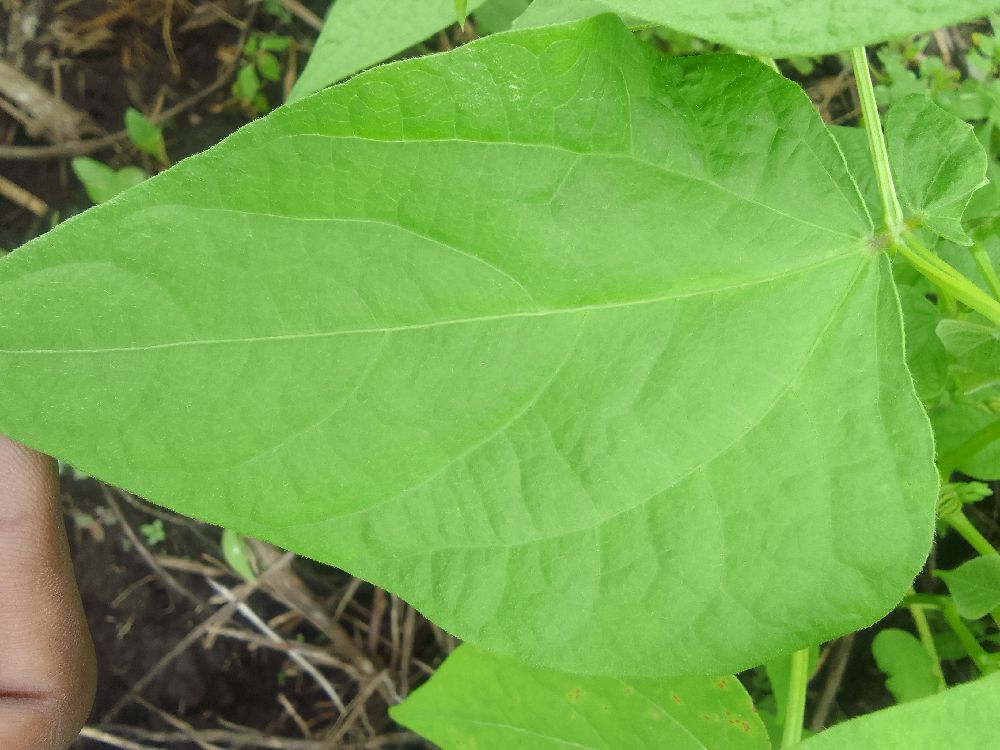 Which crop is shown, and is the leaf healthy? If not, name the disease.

common bean, healthy
